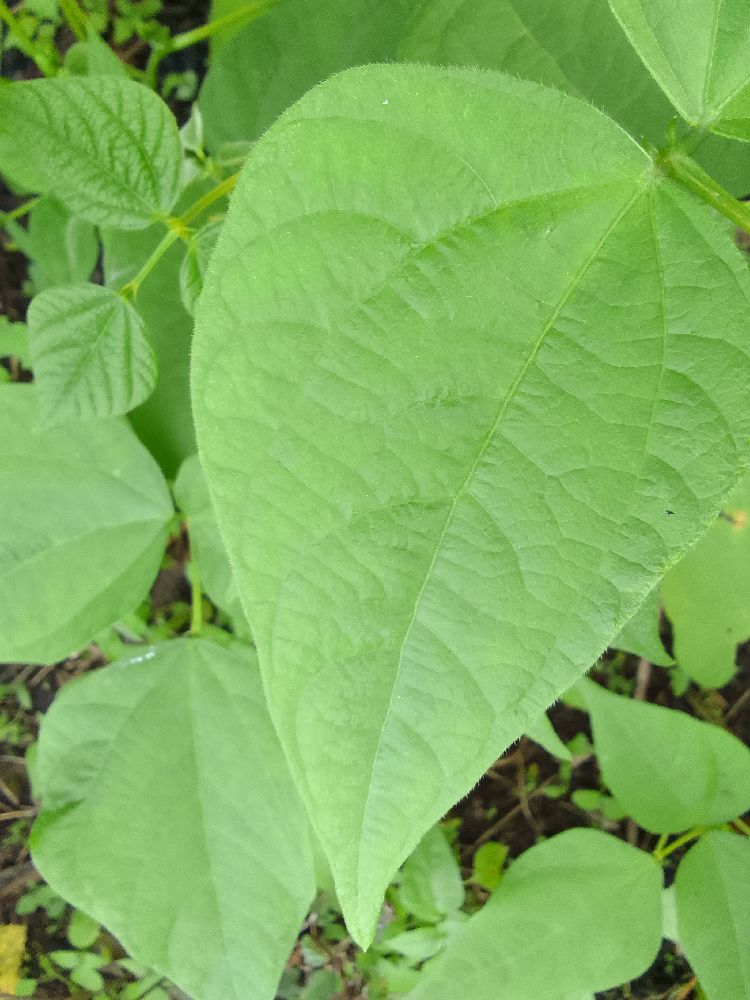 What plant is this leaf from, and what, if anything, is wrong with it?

common bean, healthy
